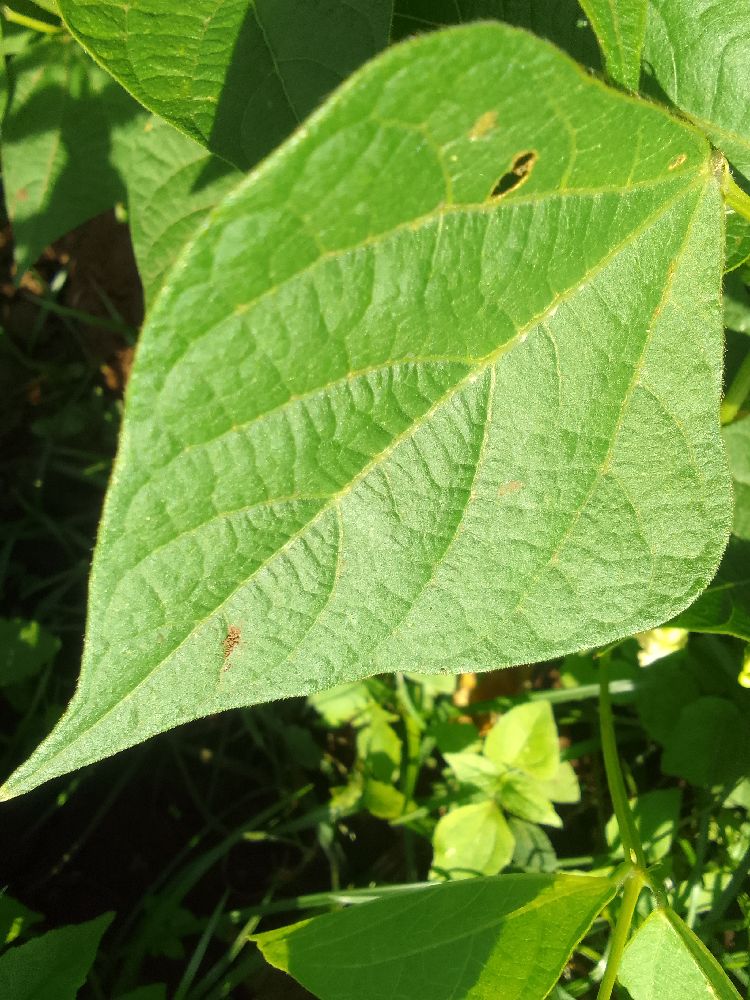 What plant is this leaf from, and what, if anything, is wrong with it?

common bean, healthy
